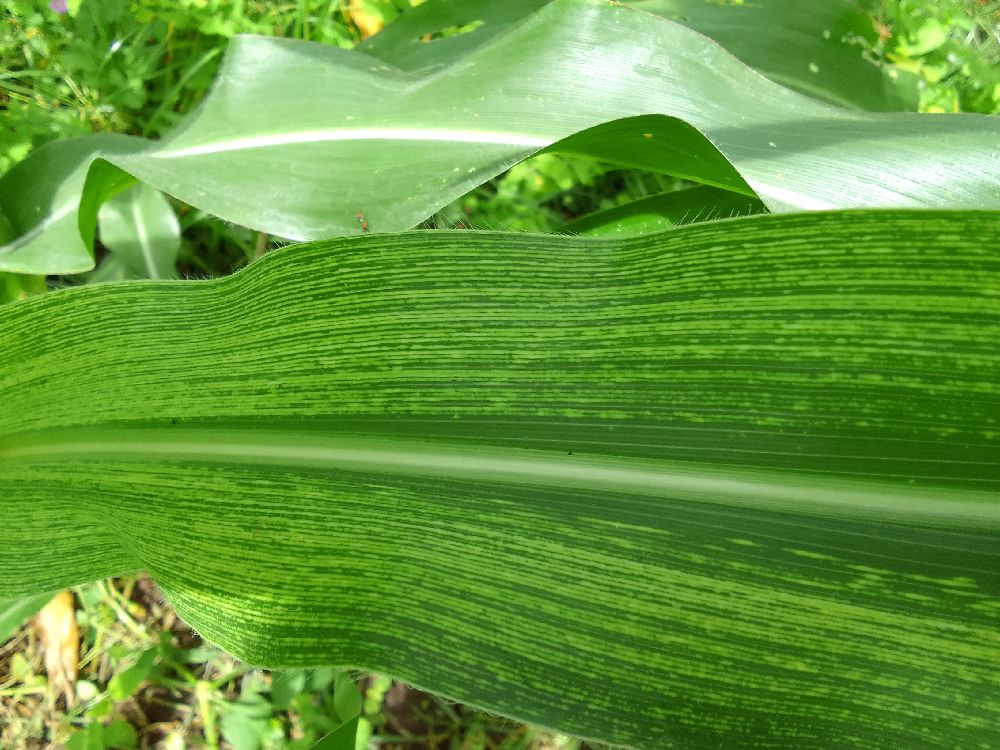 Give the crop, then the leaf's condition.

maize, maize streak virus
